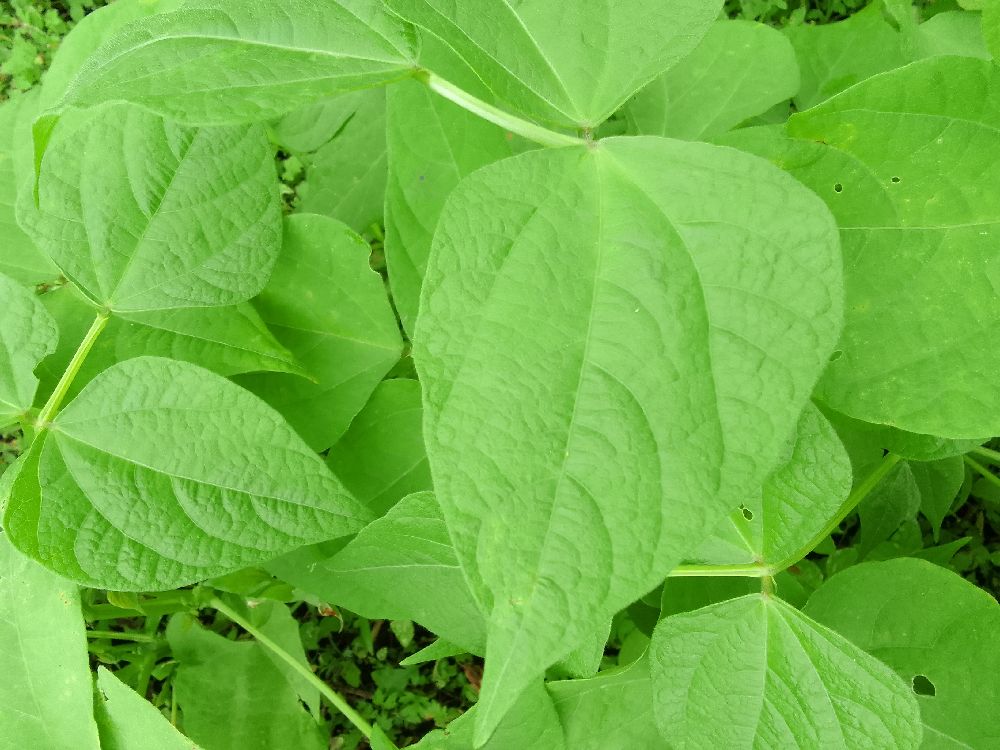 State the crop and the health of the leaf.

common bean, healthy
